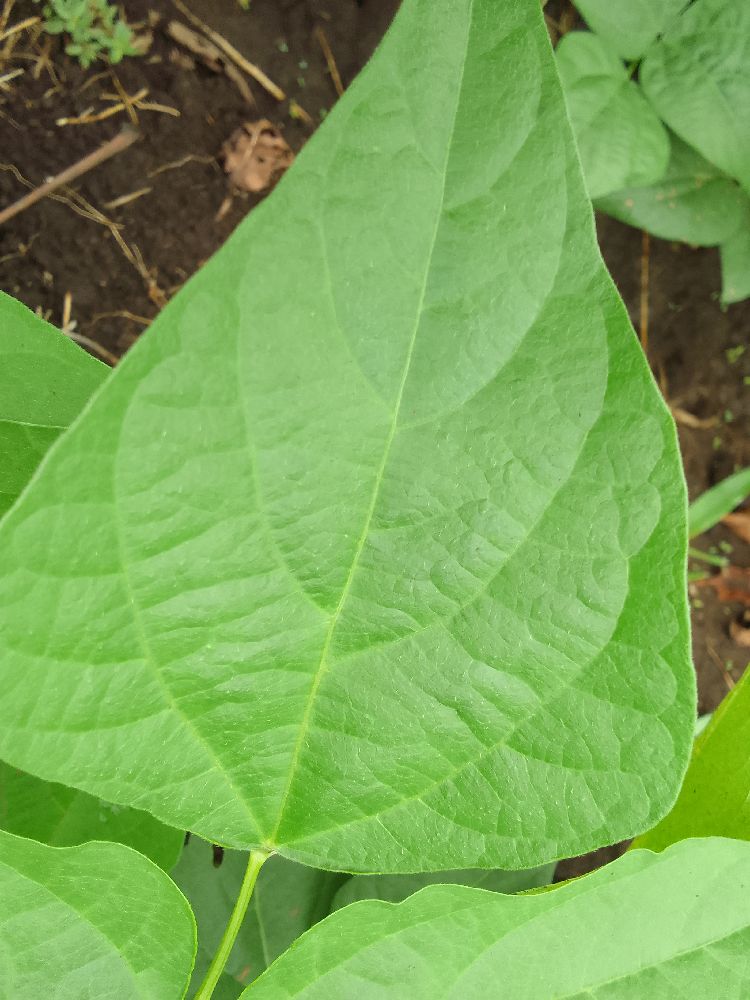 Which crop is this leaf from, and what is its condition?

common bean, healthy
